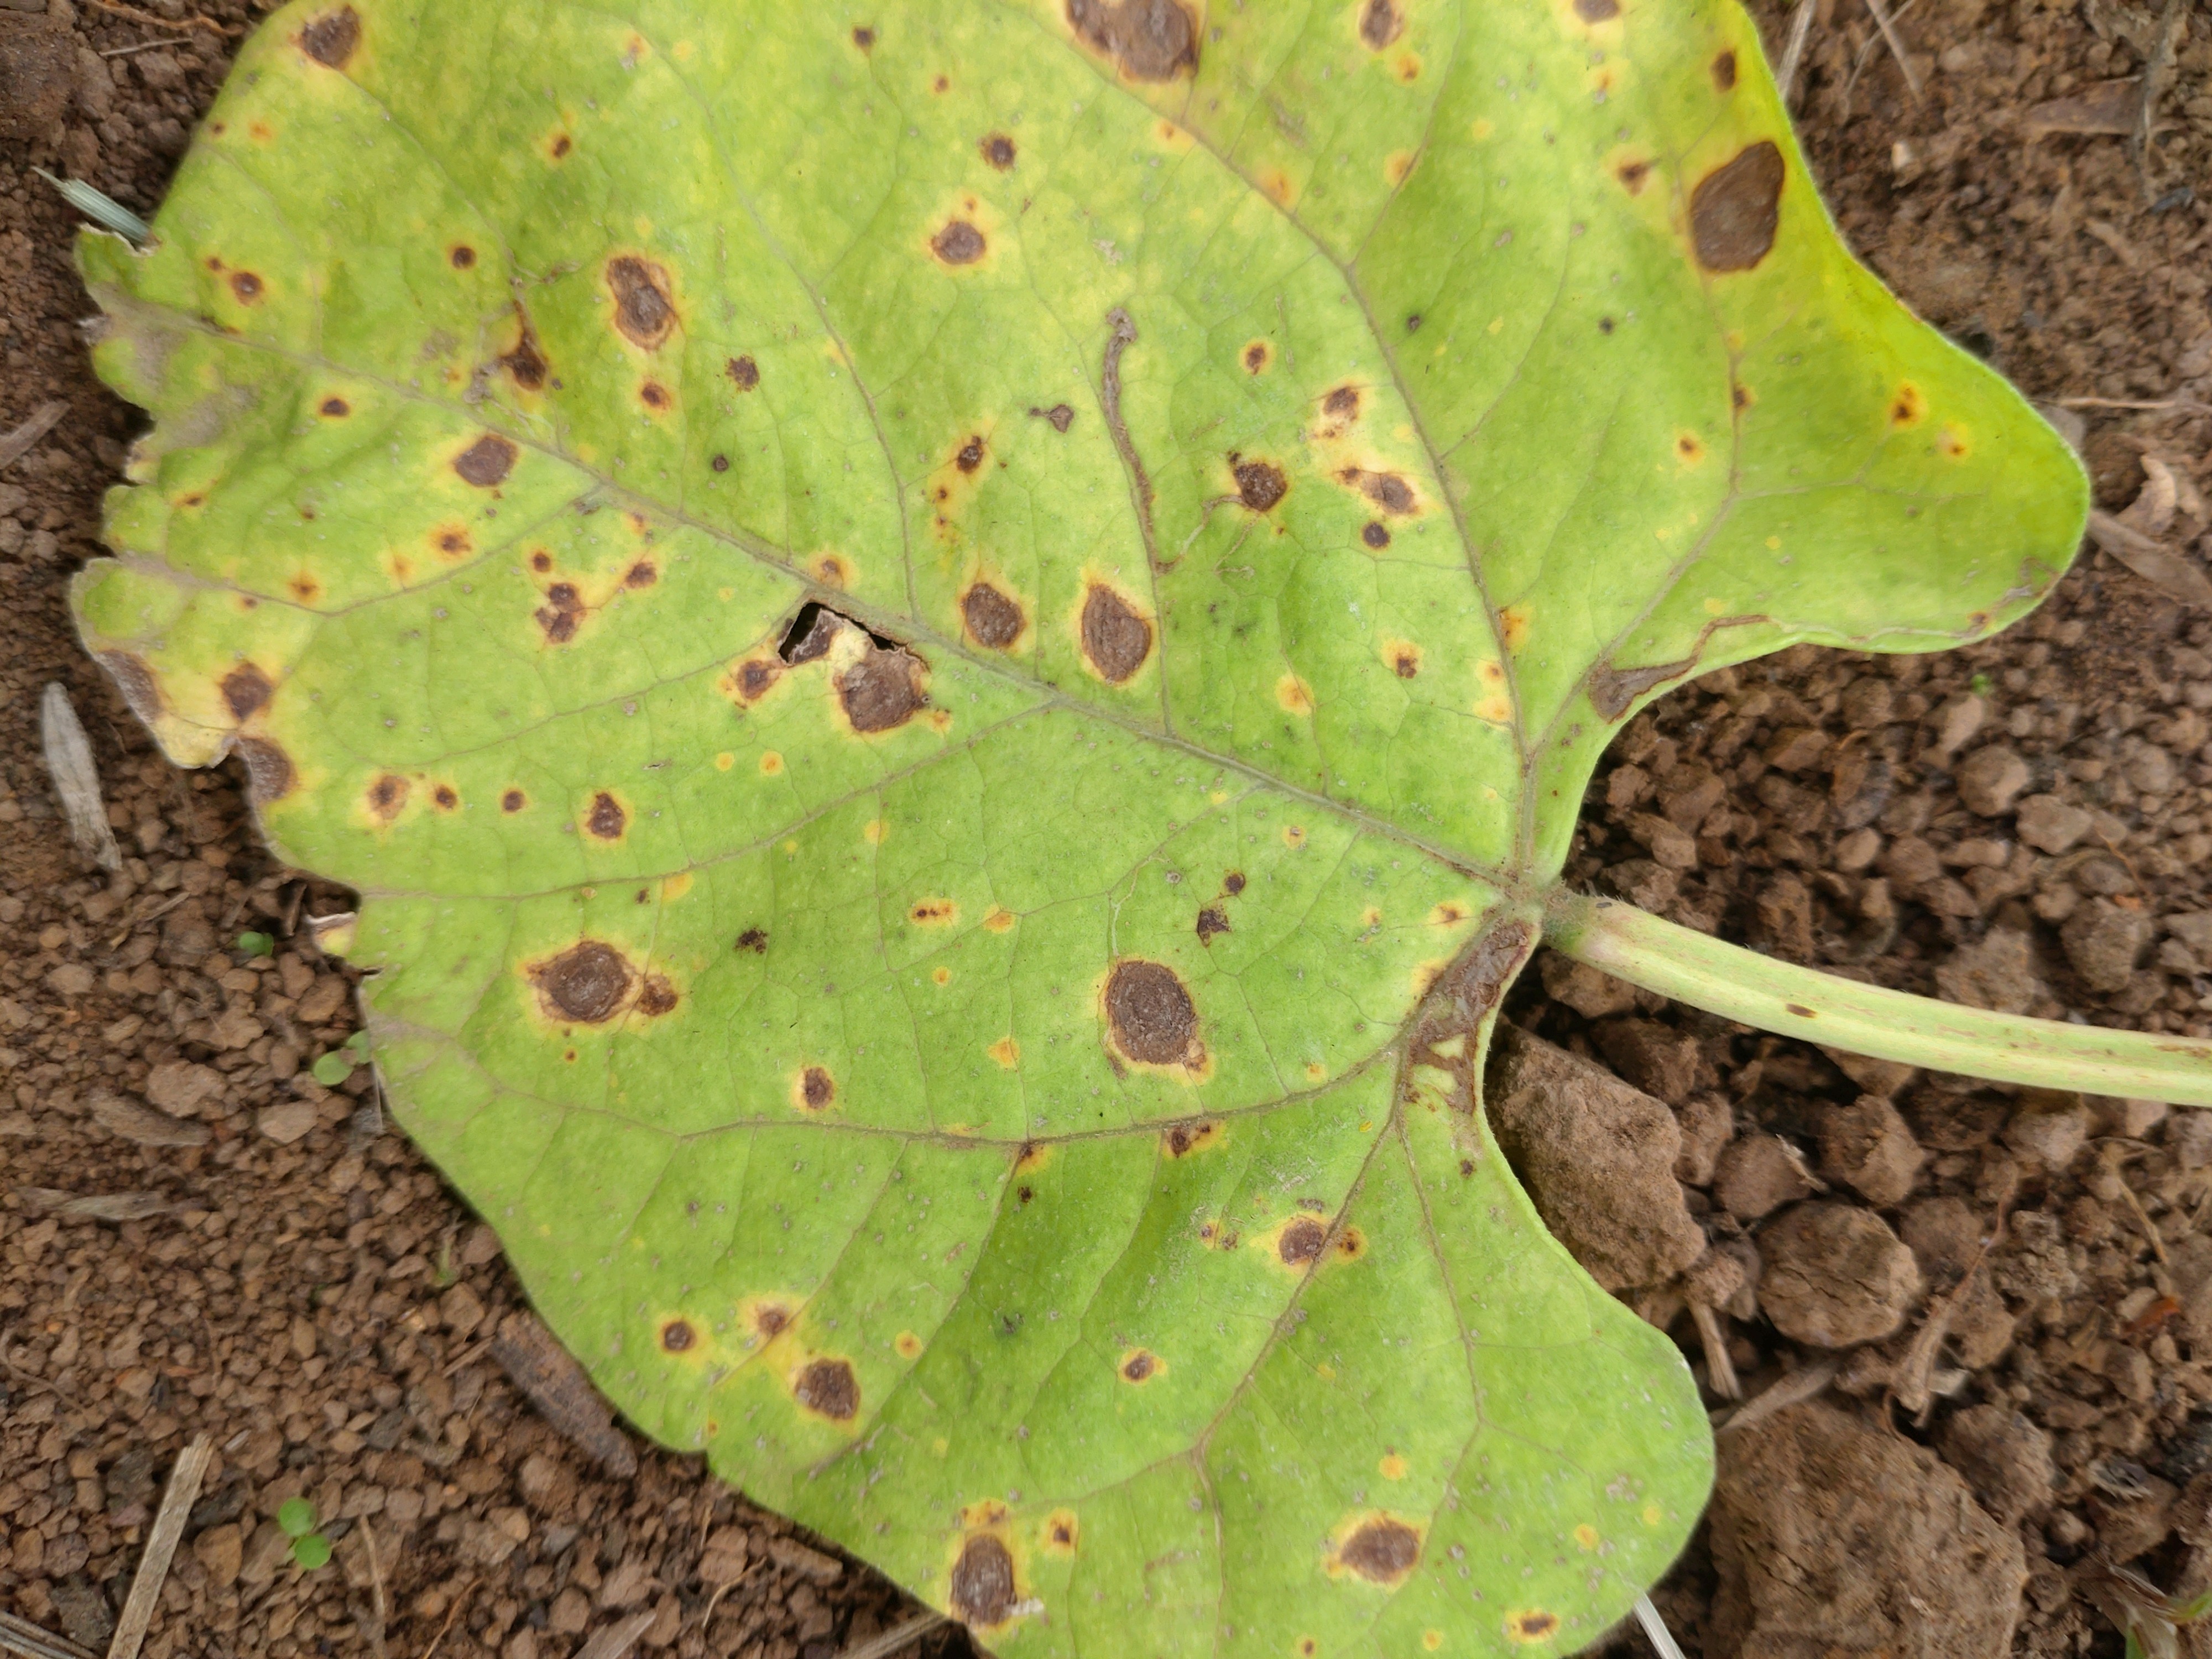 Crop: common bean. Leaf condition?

rust
